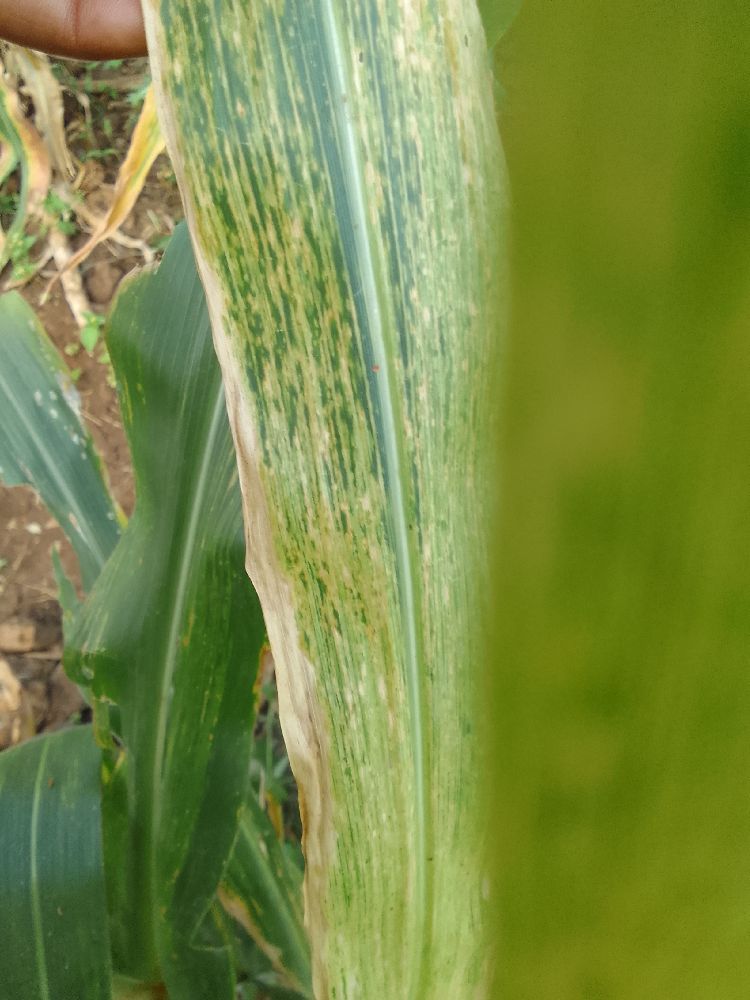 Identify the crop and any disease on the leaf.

maize, maize lethal necrosis
